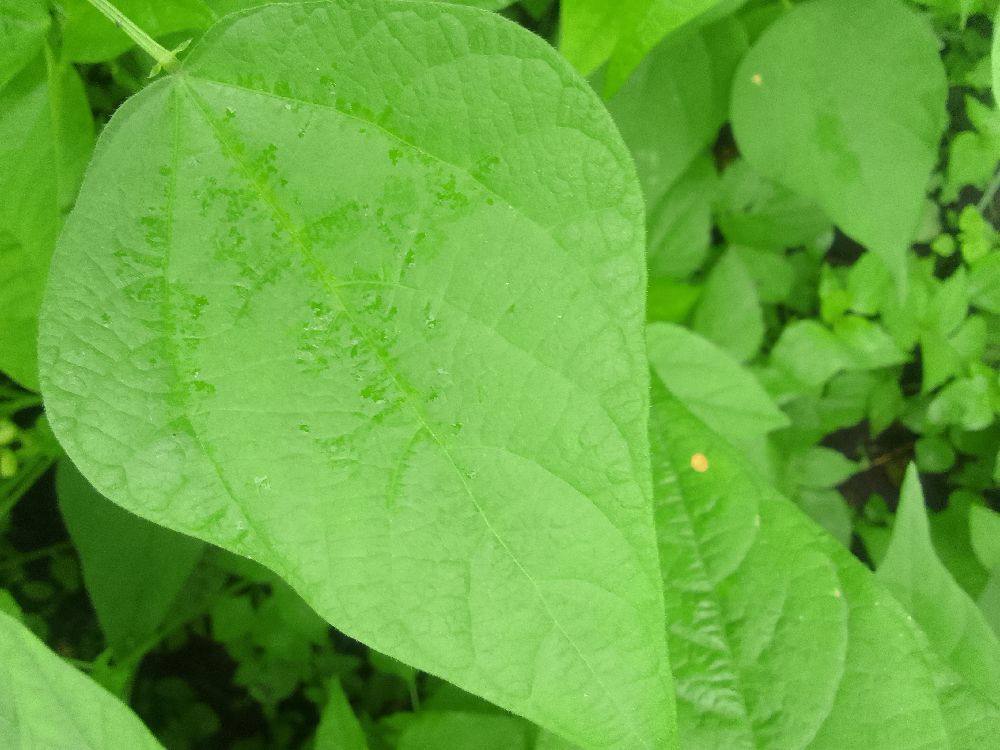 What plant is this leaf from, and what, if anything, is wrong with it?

common bean, healthy
